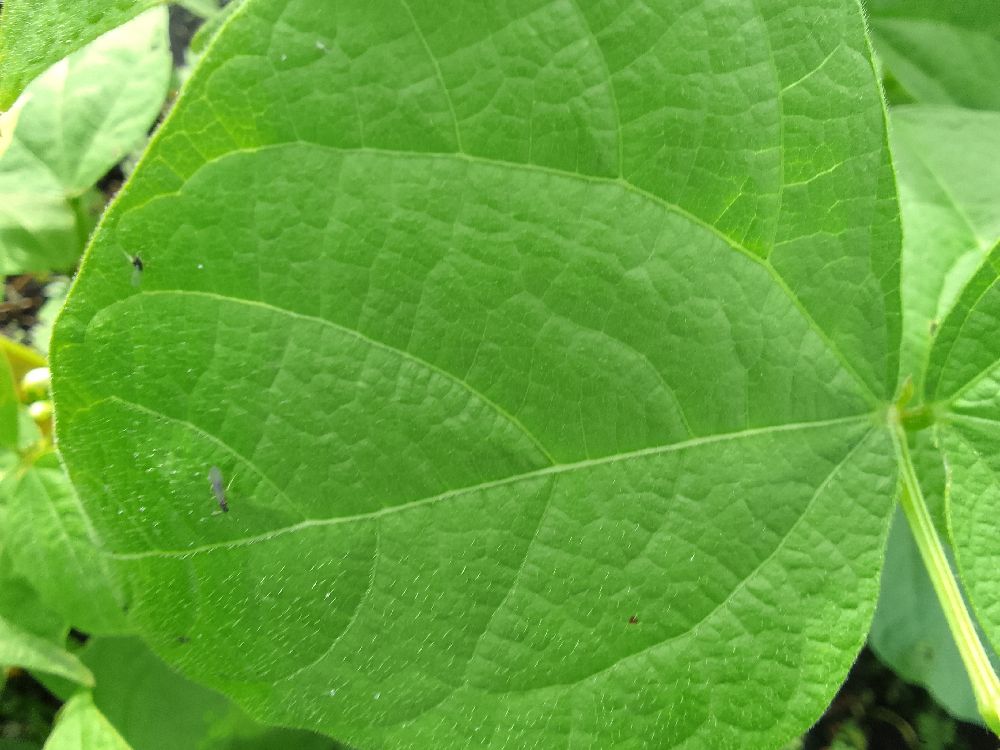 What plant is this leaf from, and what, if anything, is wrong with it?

common bean, healthy
